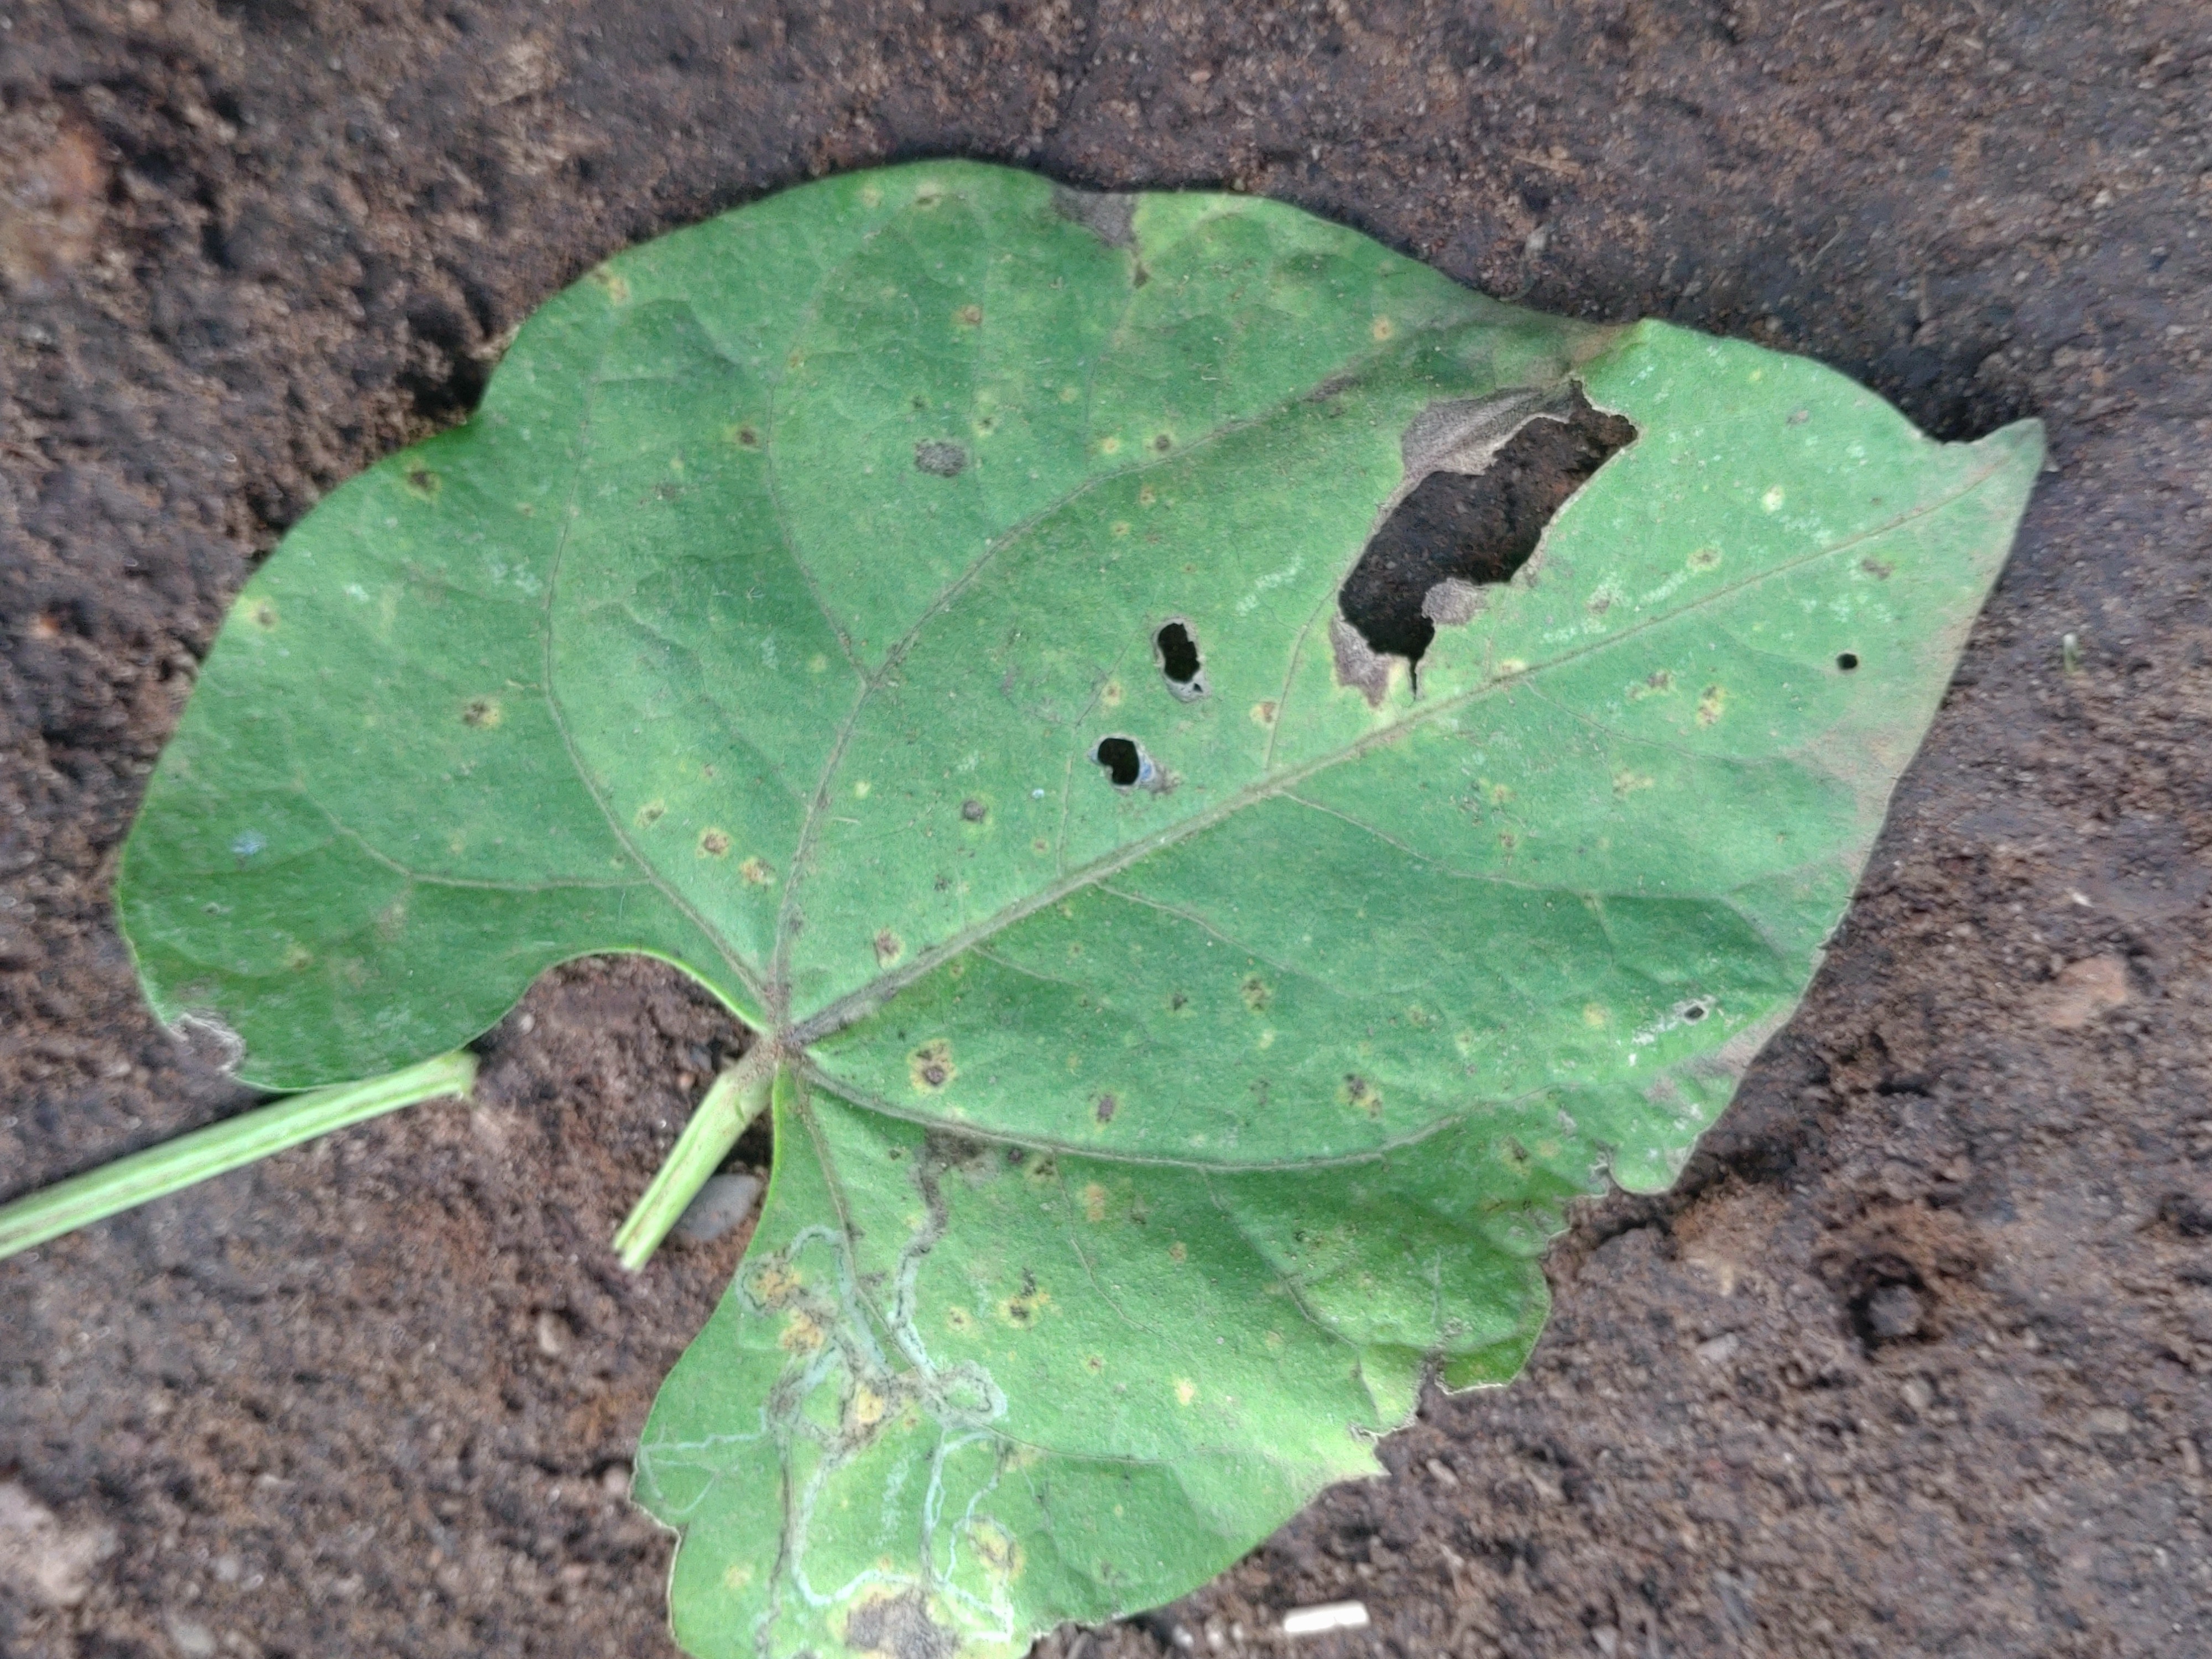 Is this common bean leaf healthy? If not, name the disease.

anthracnose
